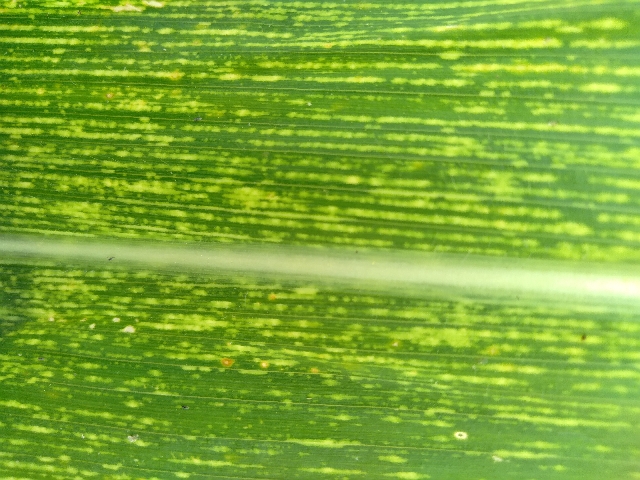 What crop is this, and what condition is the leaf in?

maize, maize streak virus
